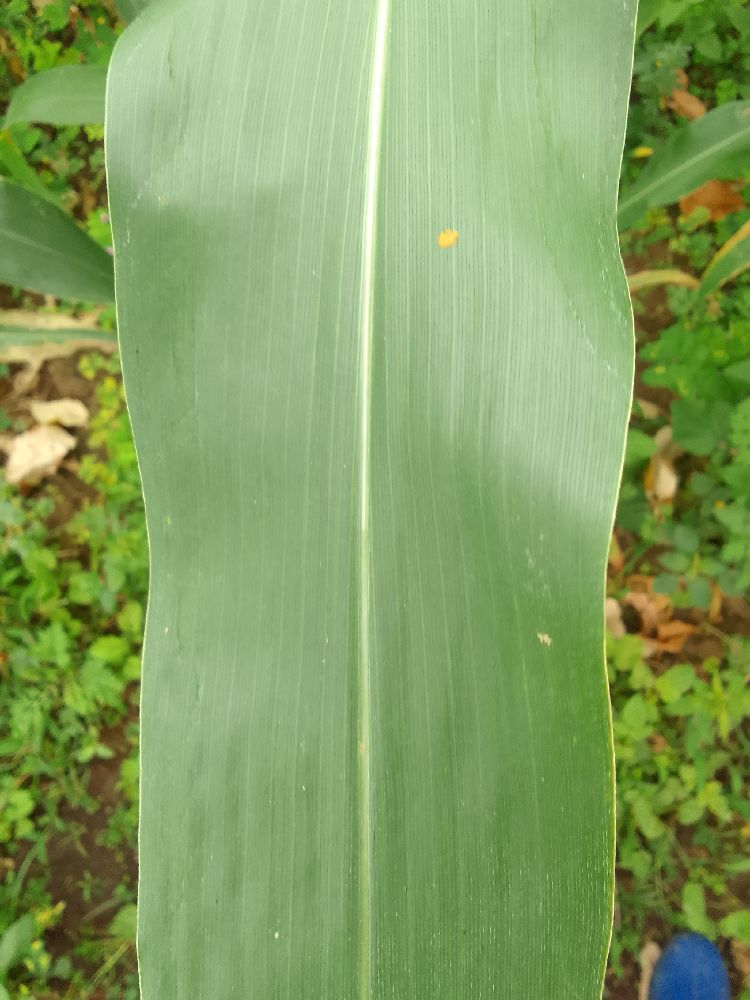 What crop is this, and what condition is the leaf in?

maize, healthy
